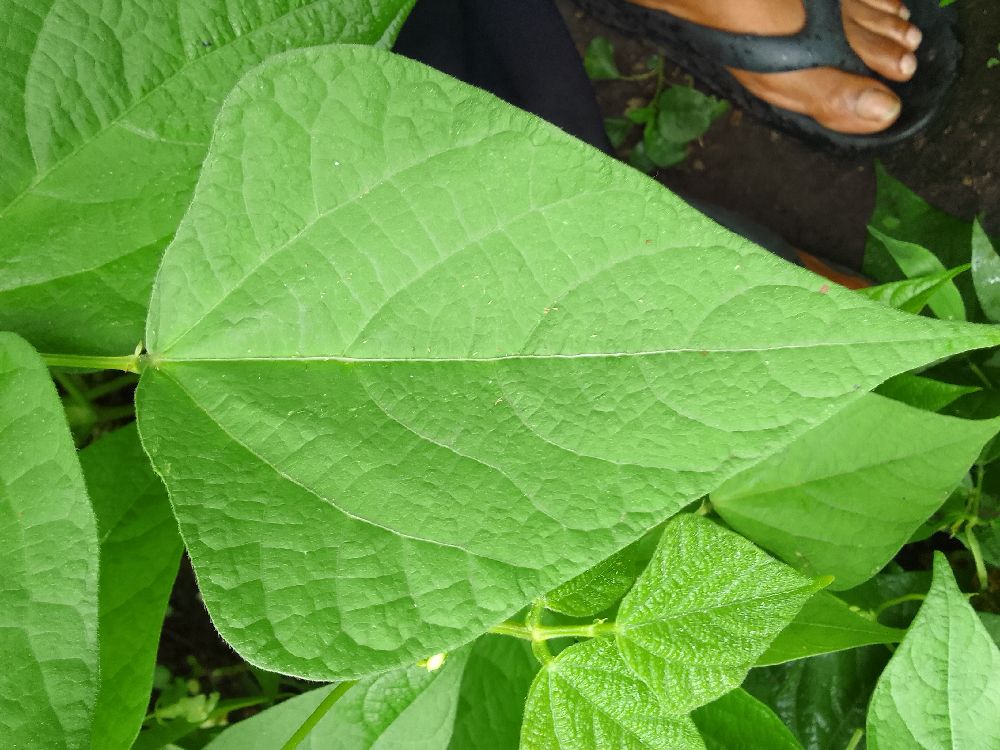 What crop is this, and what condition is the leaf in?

common bean, healthy
